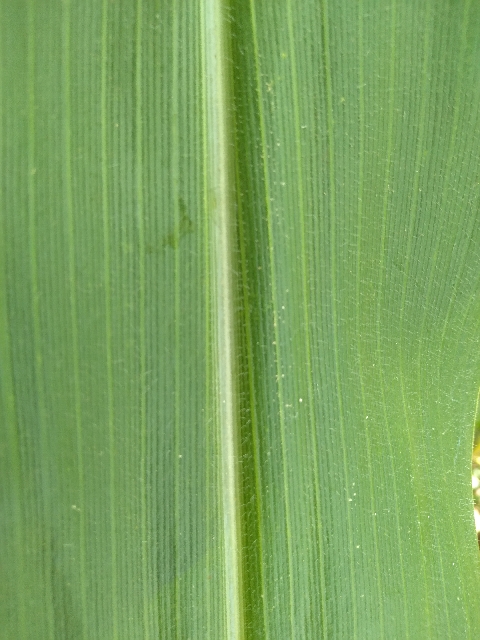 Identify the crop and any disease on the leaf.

maize, healthy
